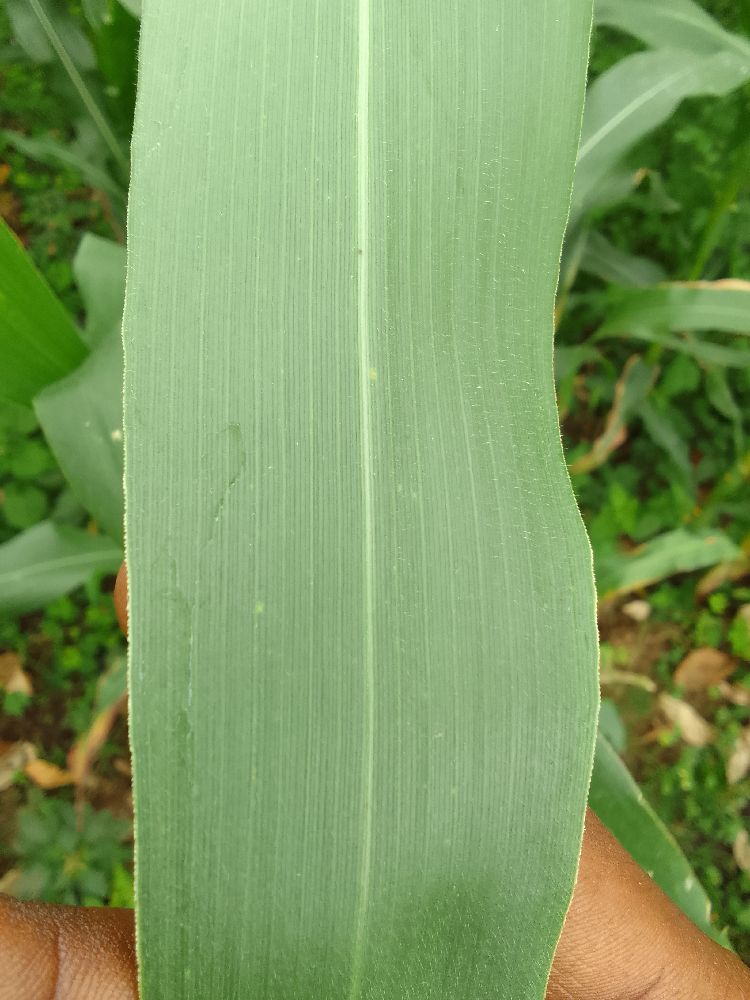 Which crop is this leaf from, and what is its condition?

maize, healthy
